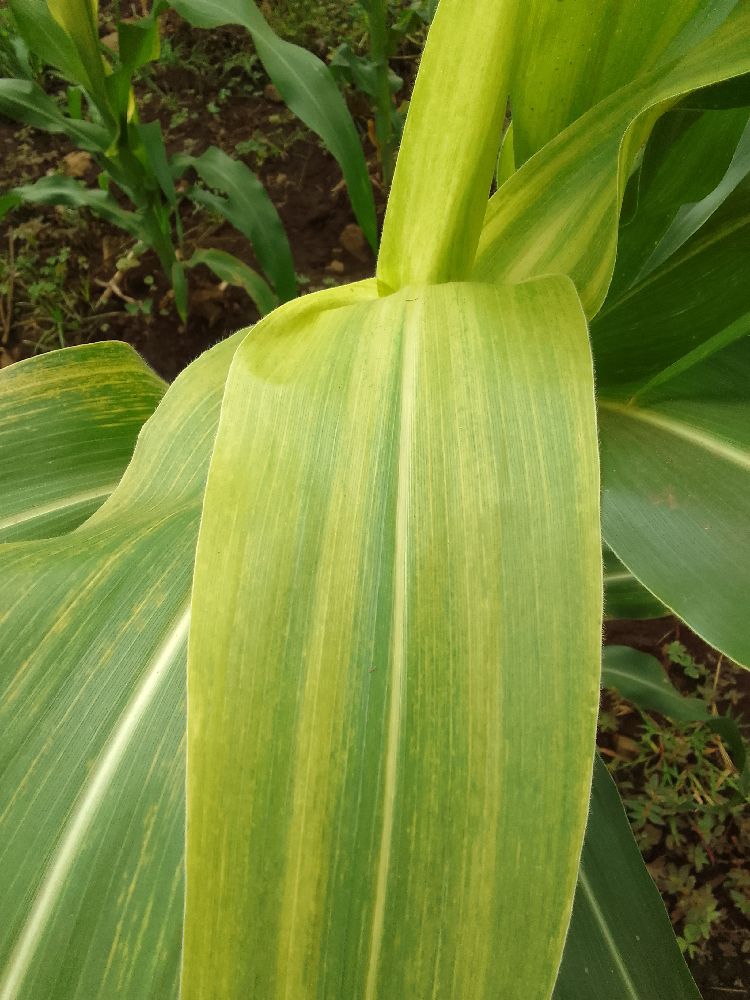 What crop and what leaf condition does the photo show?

maize, maize lethal necrosis
